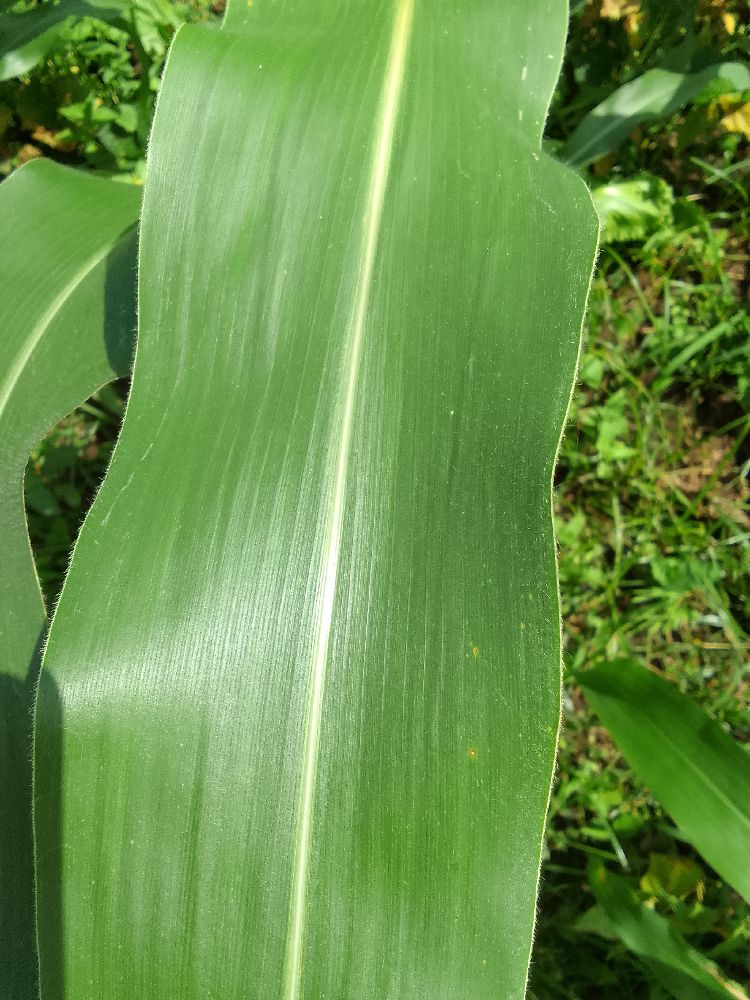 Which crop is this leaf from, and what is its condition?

maize, healthy
